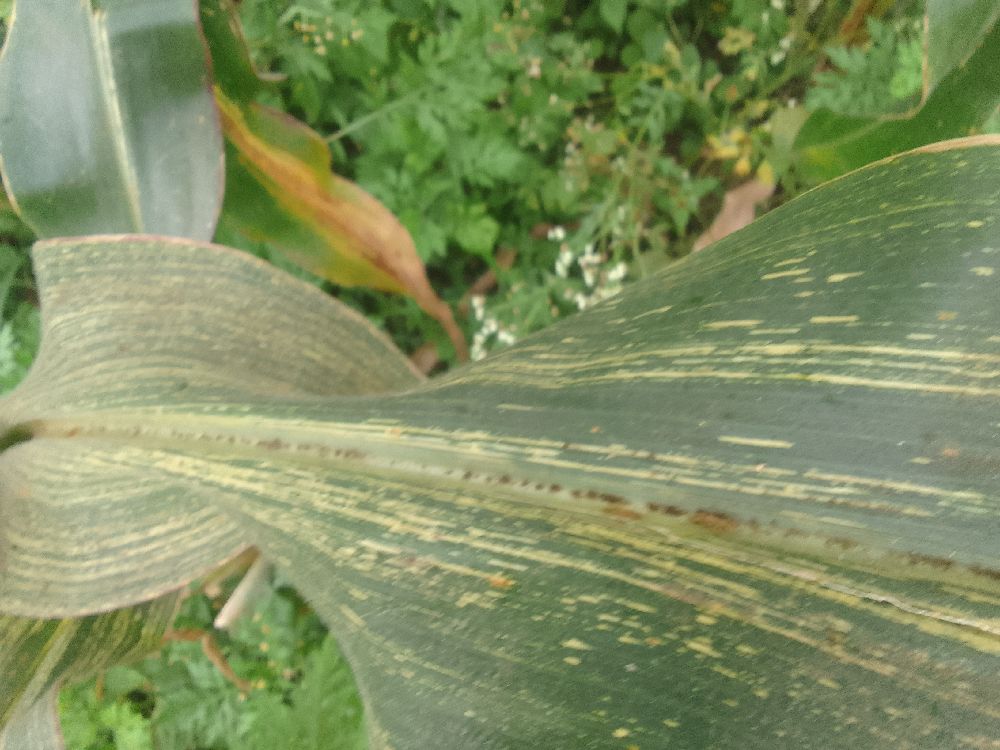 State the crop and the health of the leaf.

maize, maize streak virus
